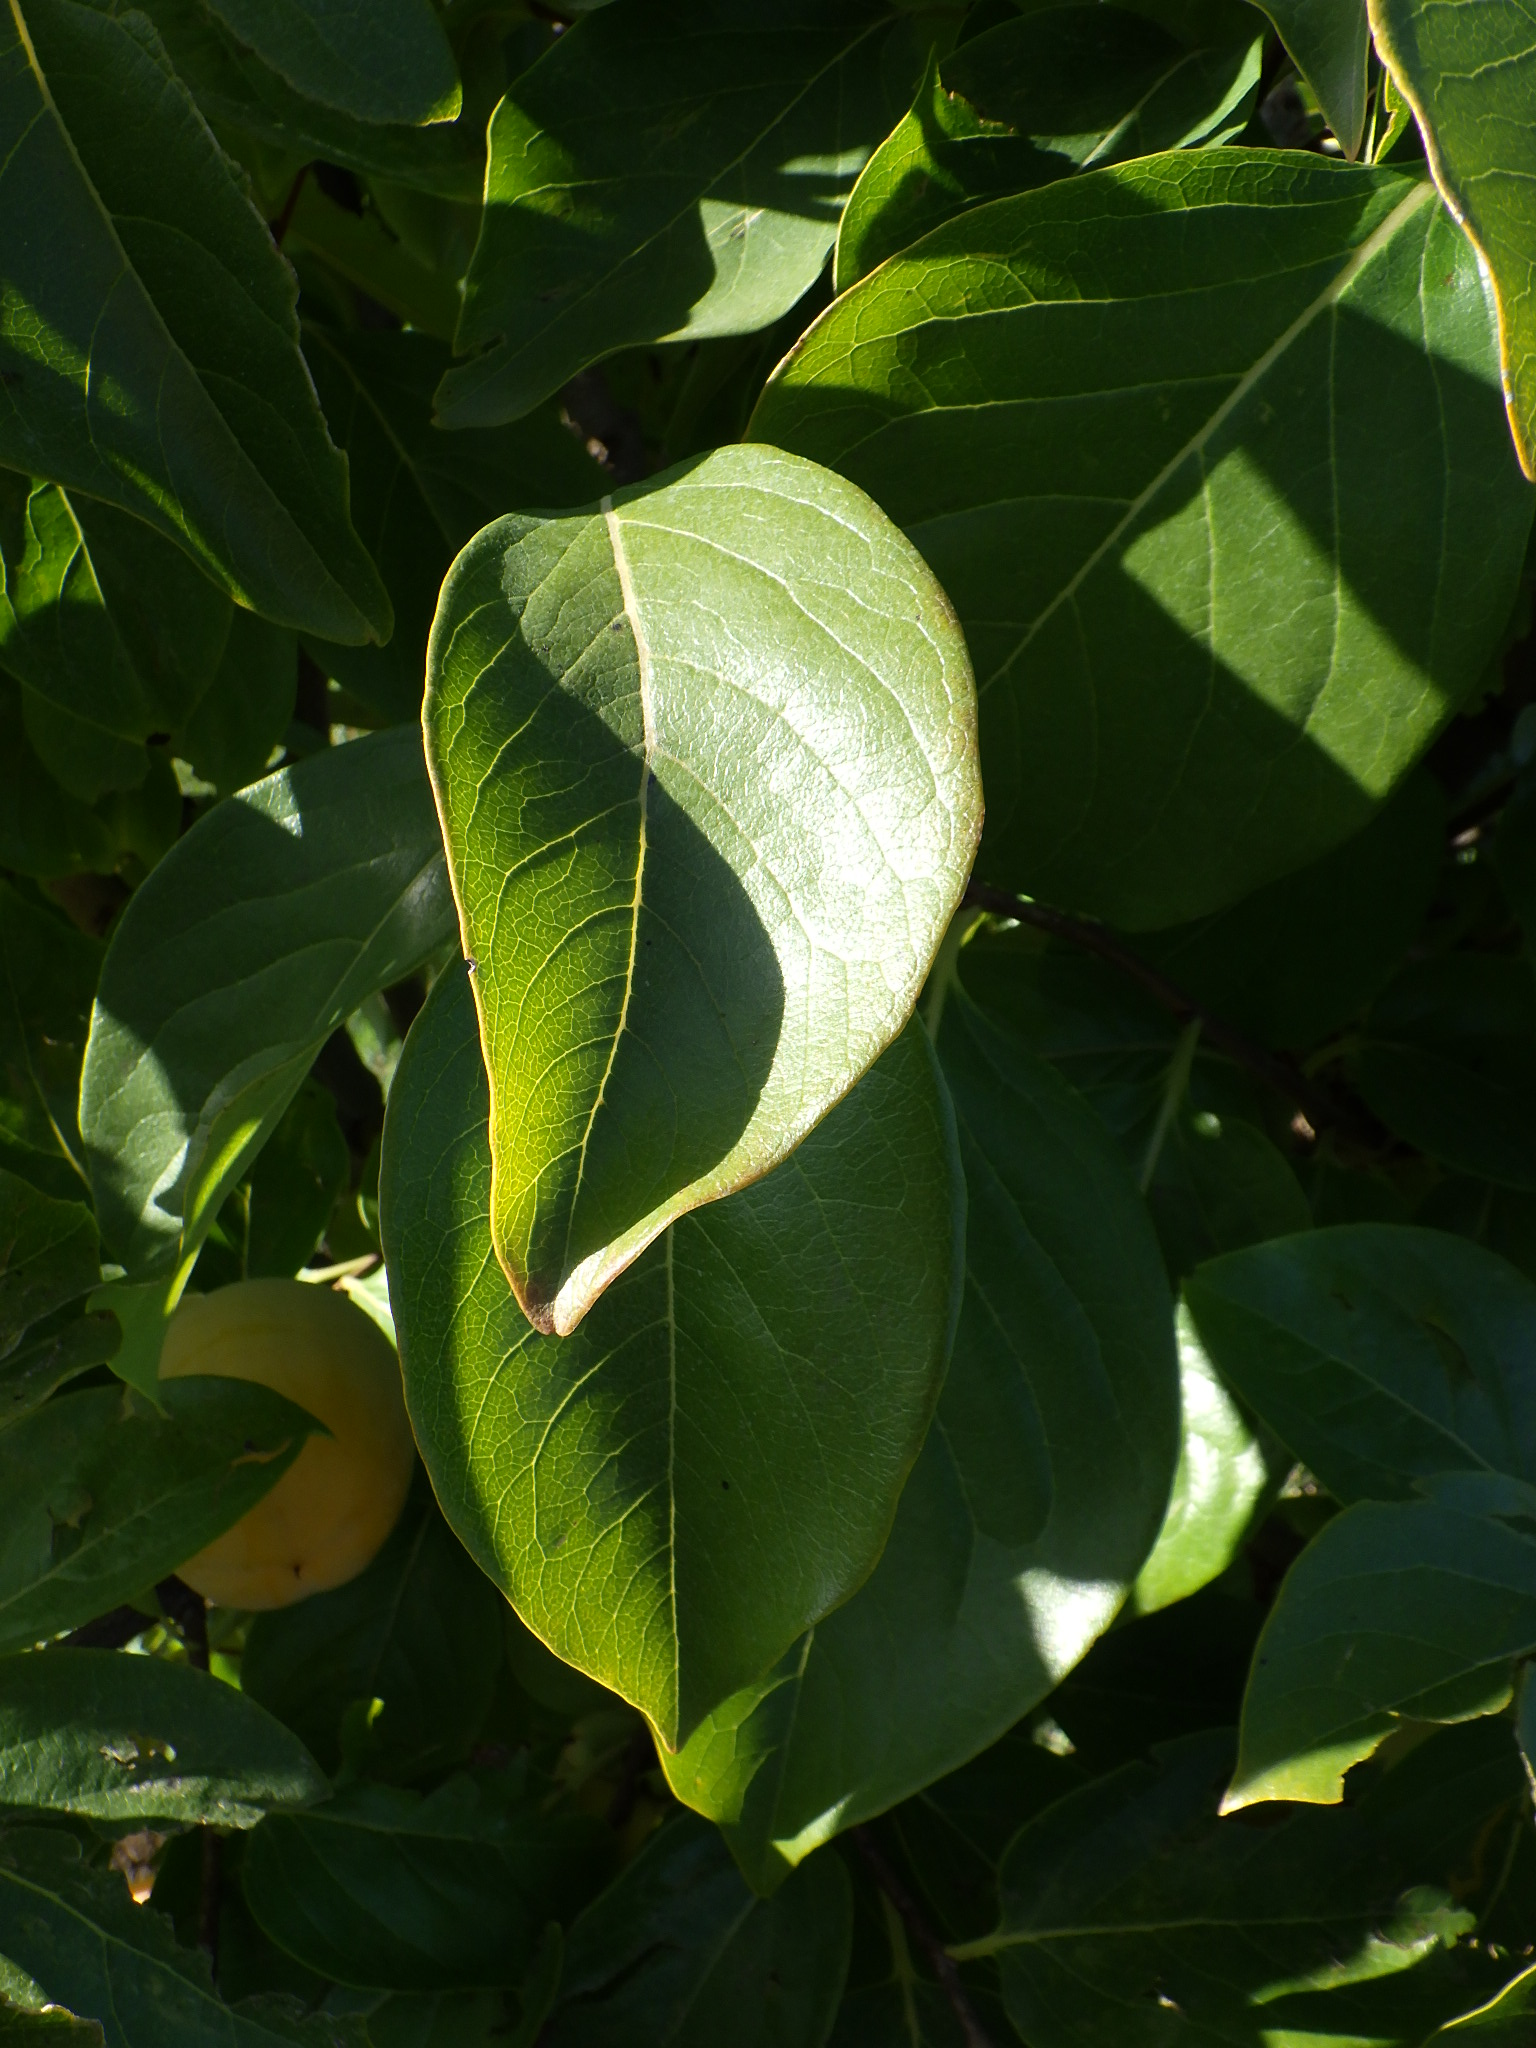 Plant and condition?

persimmon, healthy
